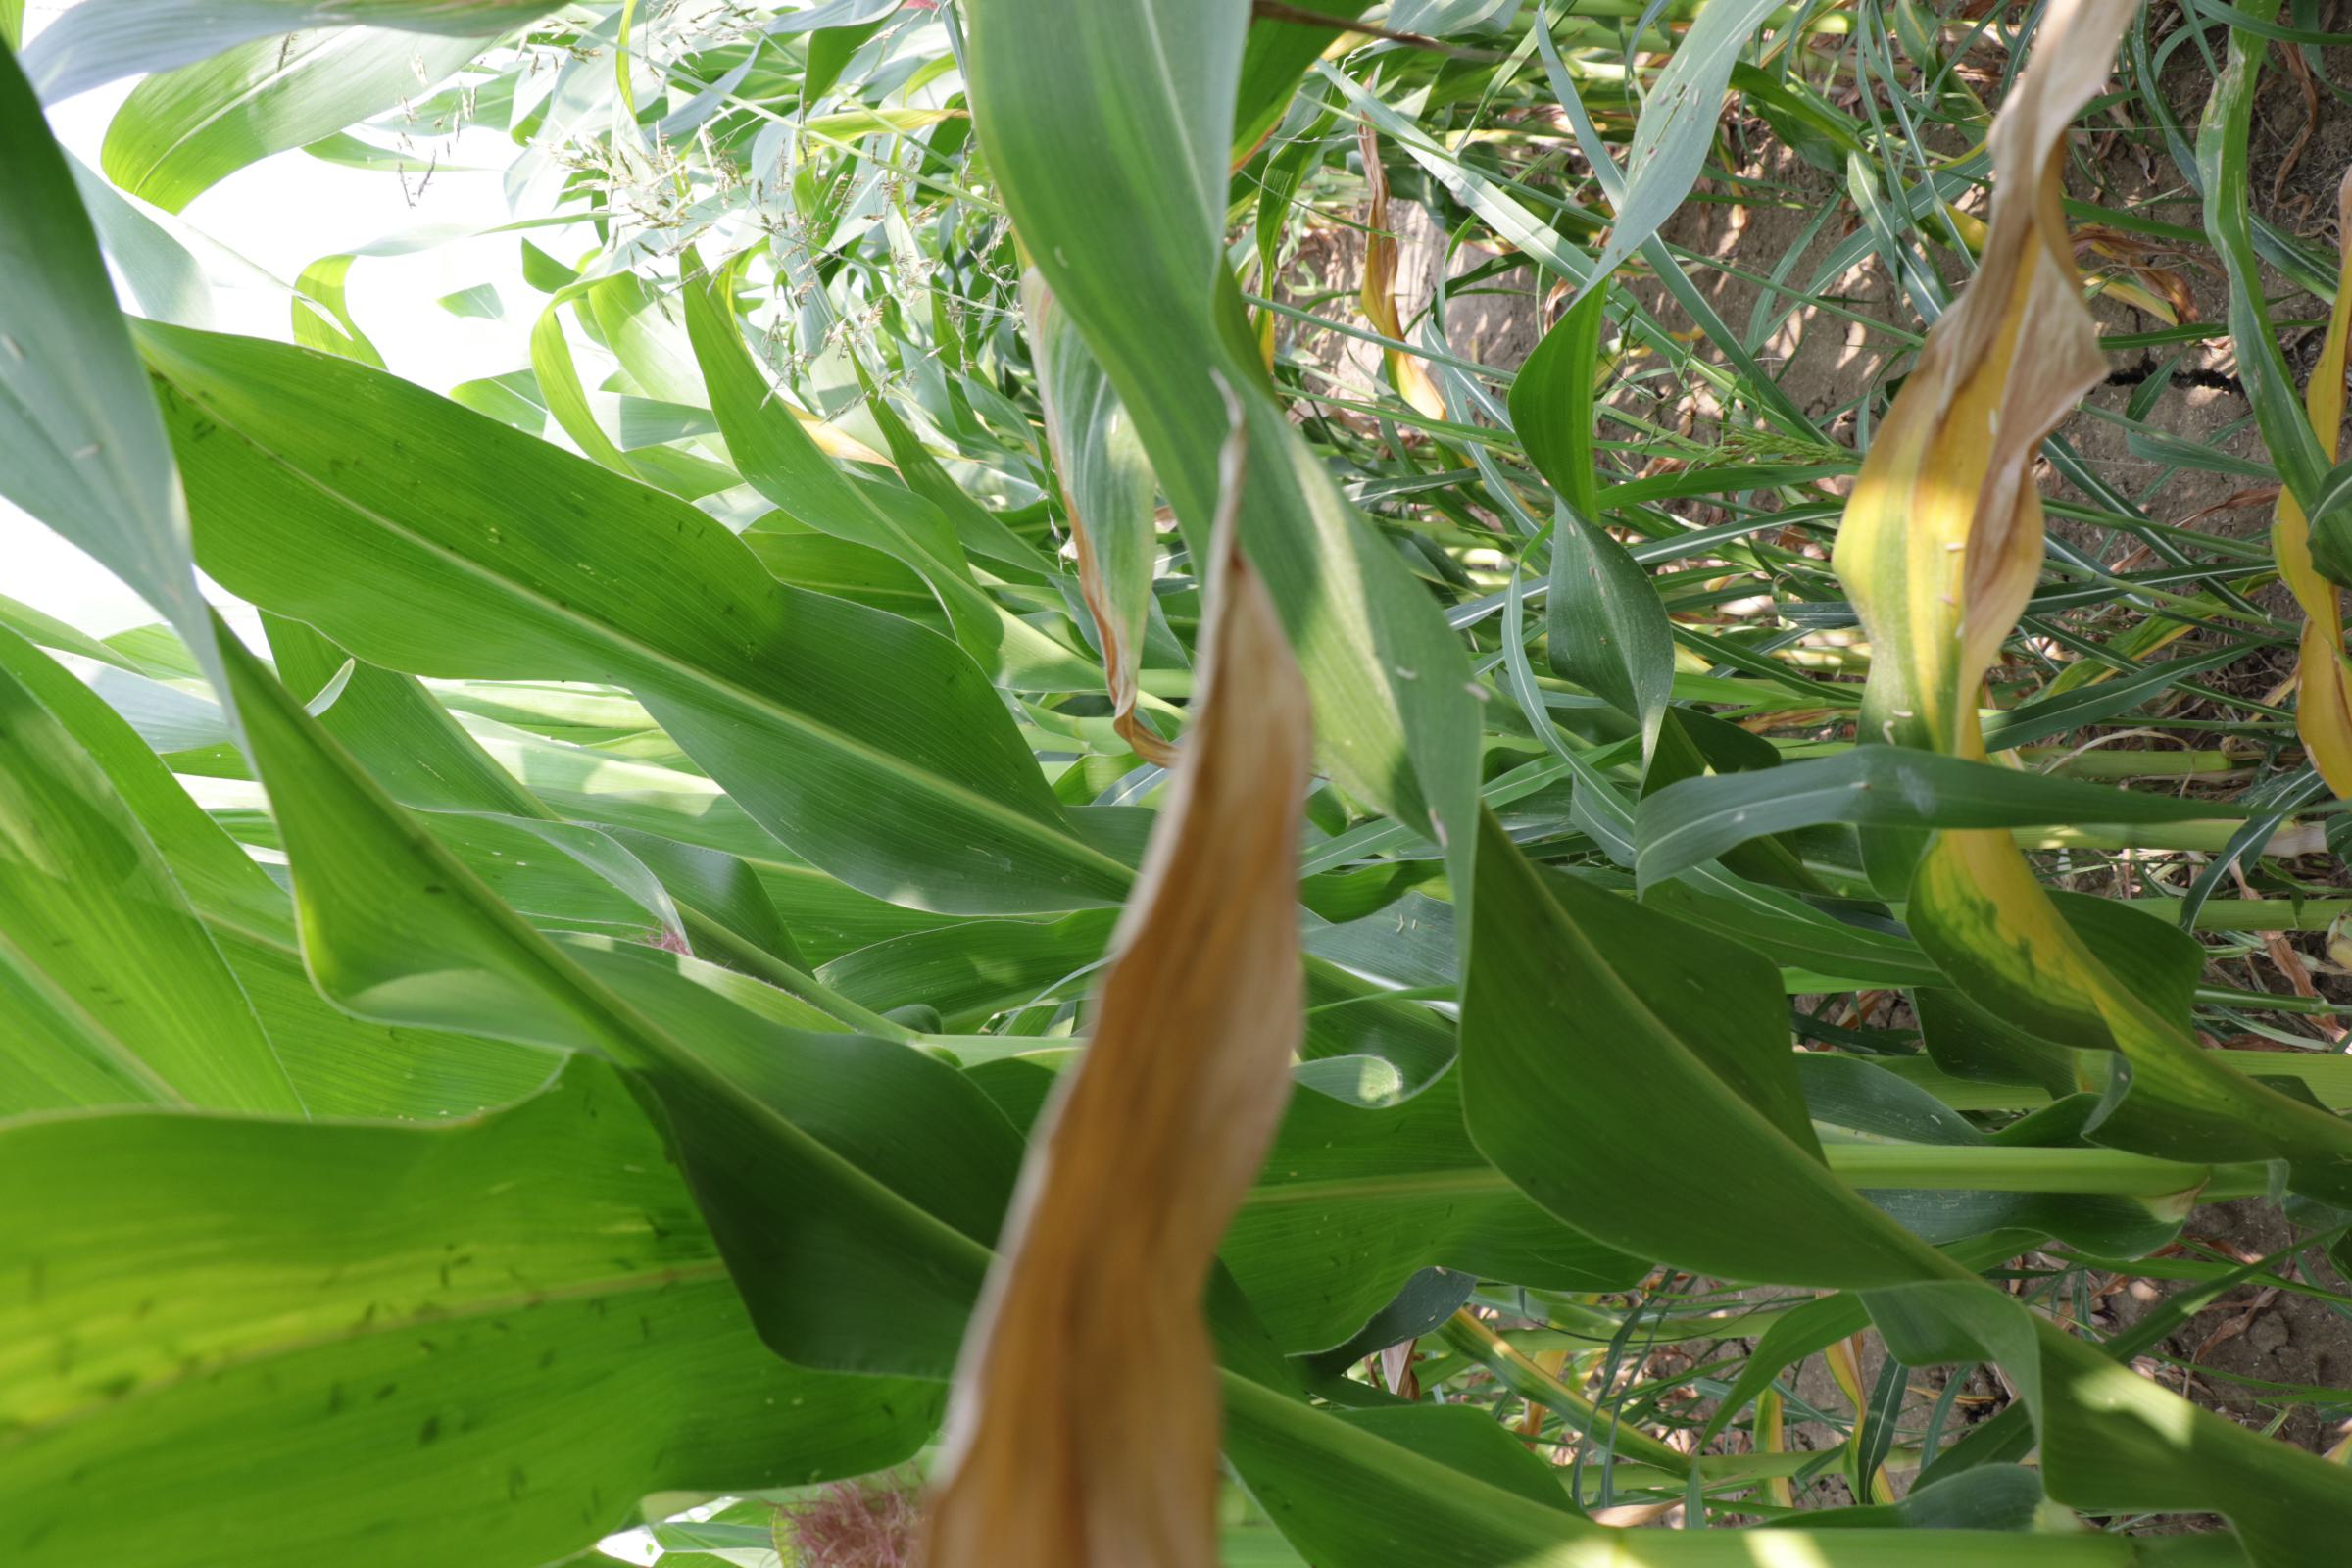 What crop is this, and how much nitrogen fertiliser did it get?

maize, reduced nitrogen fertilisation
